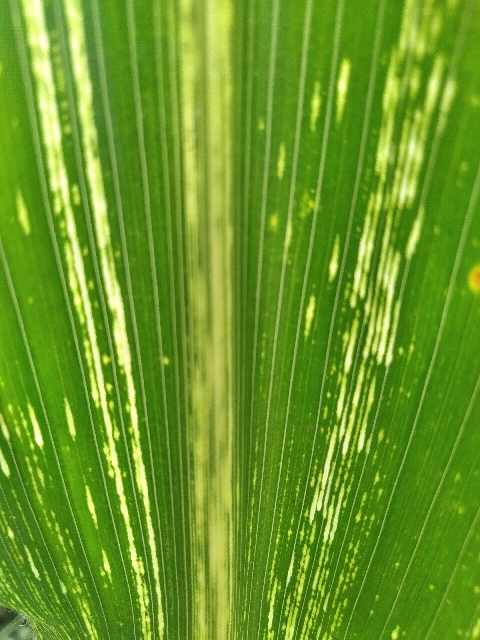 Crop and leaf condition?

maize, maize streak virus
